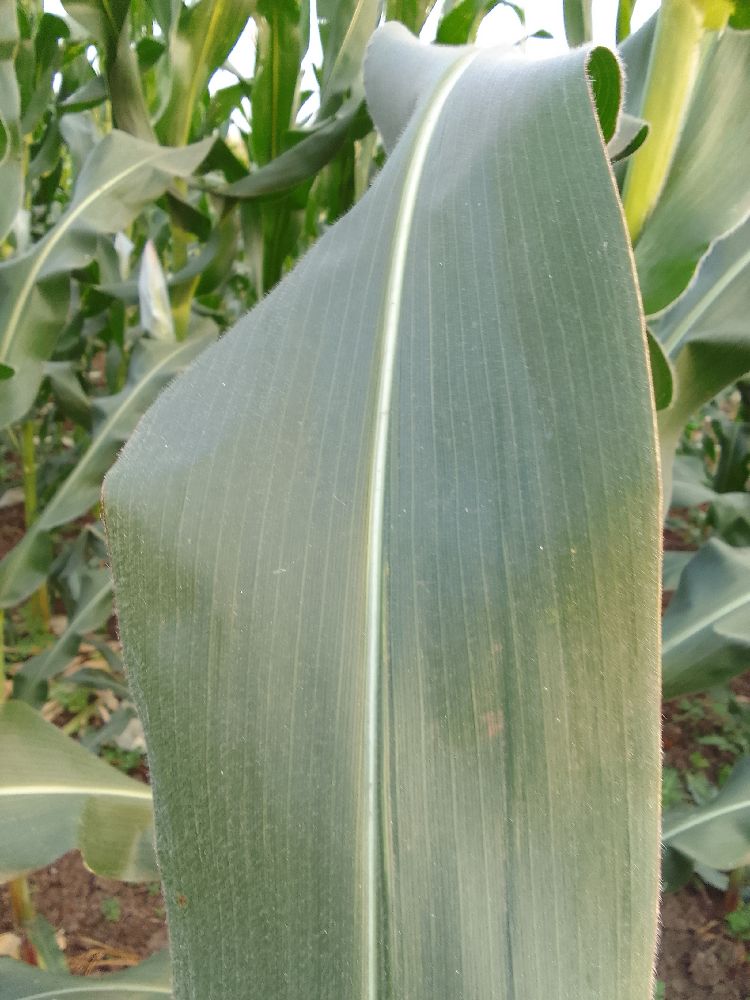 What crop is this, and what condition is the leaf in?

maize, healthy
